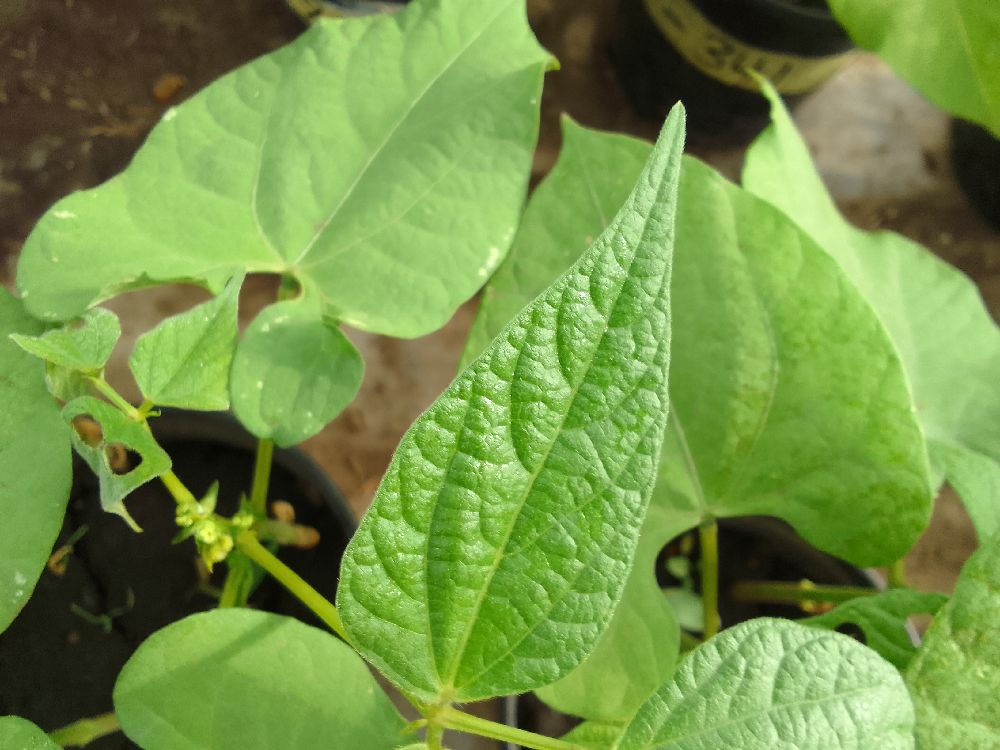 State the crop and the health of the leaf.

common bean, healthy
